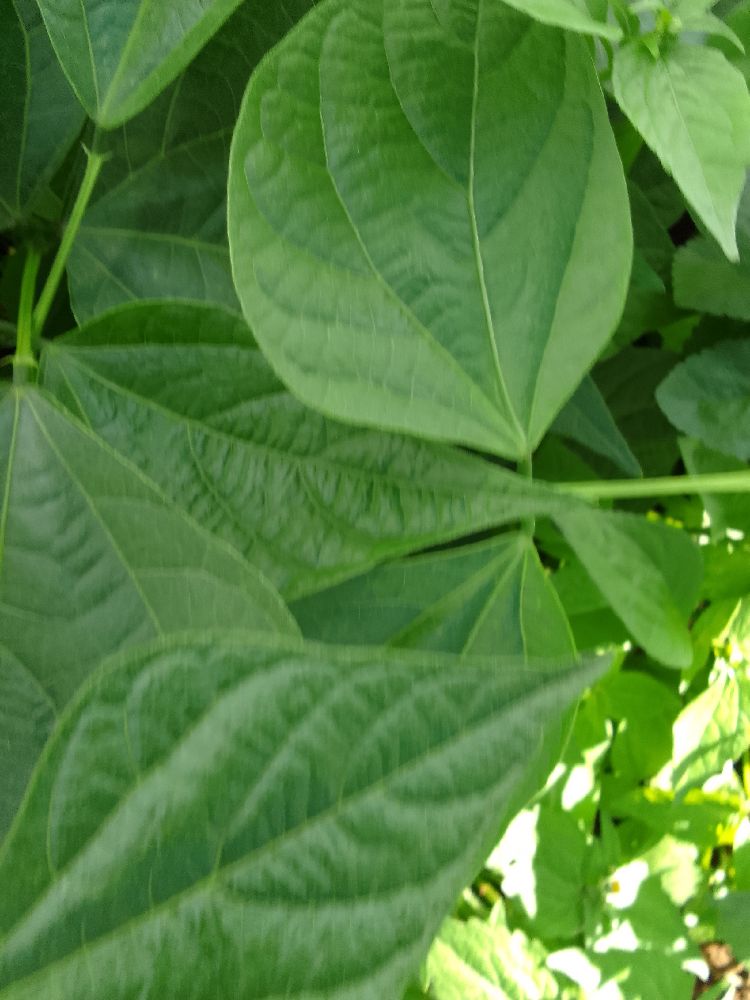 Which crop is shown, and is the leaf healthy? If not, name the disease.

common bean, healthy
